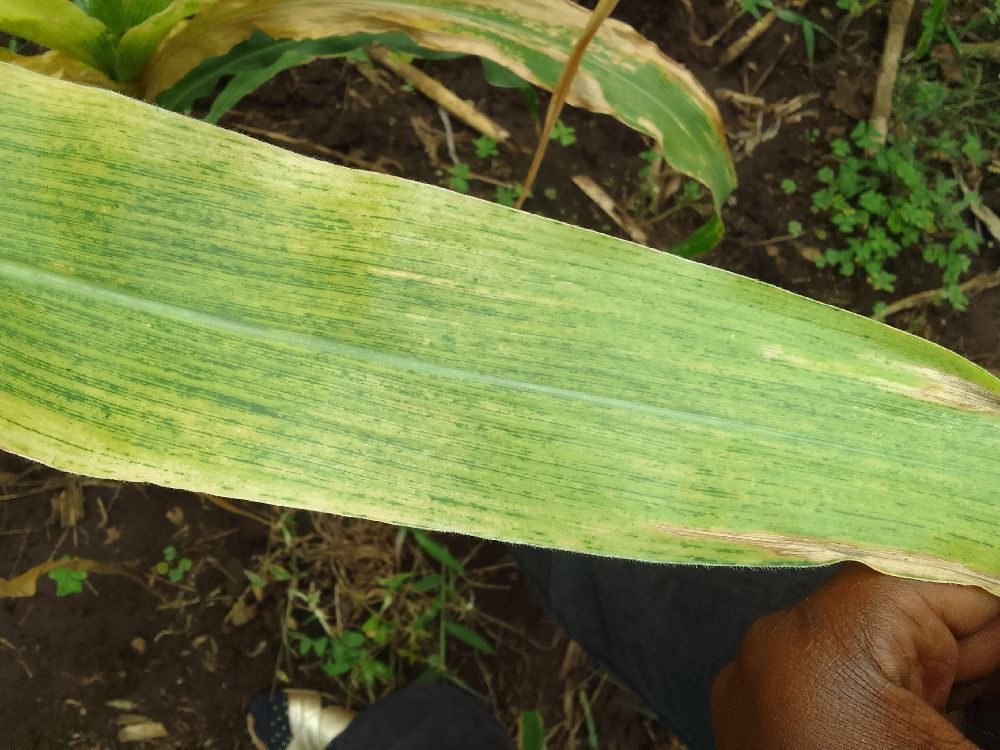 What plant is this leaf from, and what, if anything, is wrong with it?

maize, maize lethal necrosis
